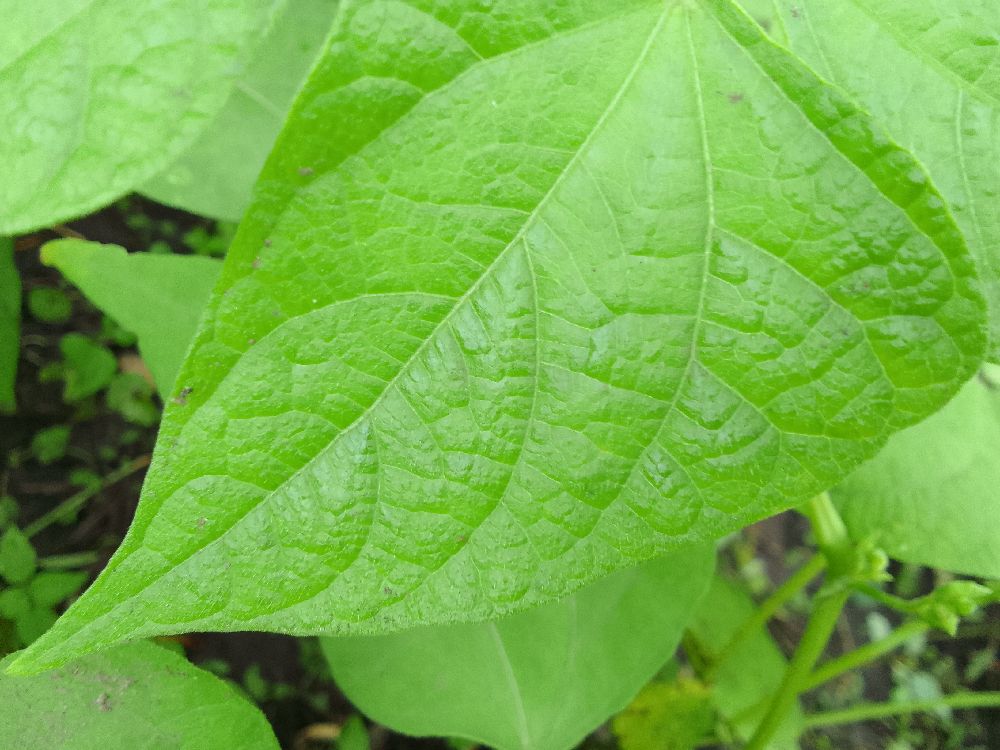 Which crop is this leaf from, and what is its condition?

common bean, healthy
